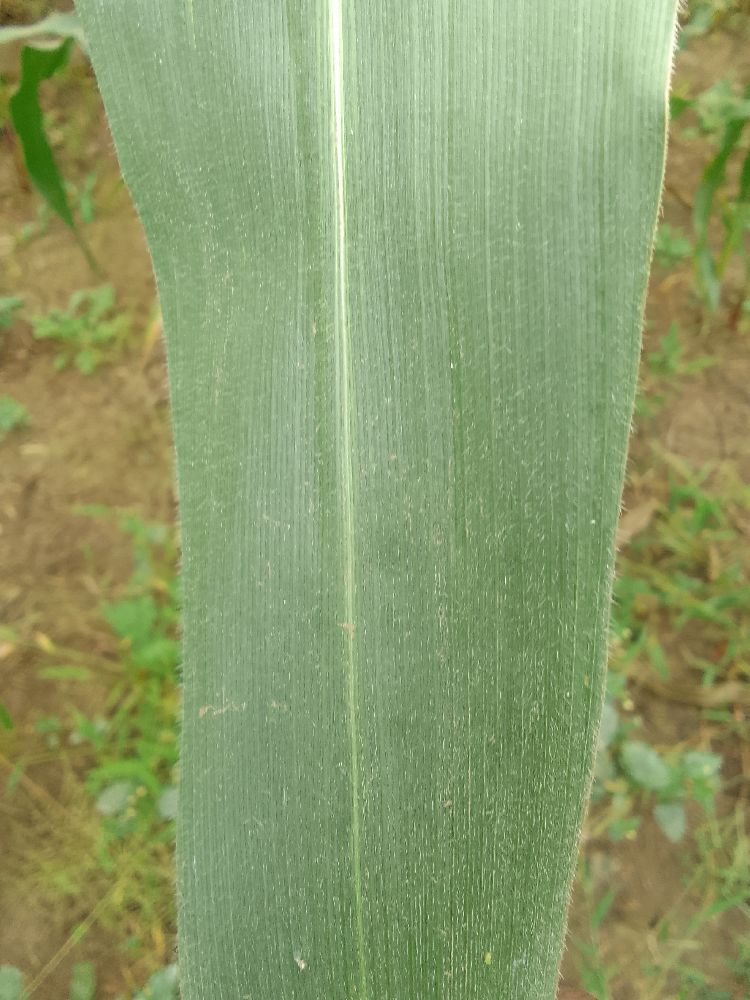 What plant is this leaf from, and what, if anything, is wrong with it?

maize, healthy
